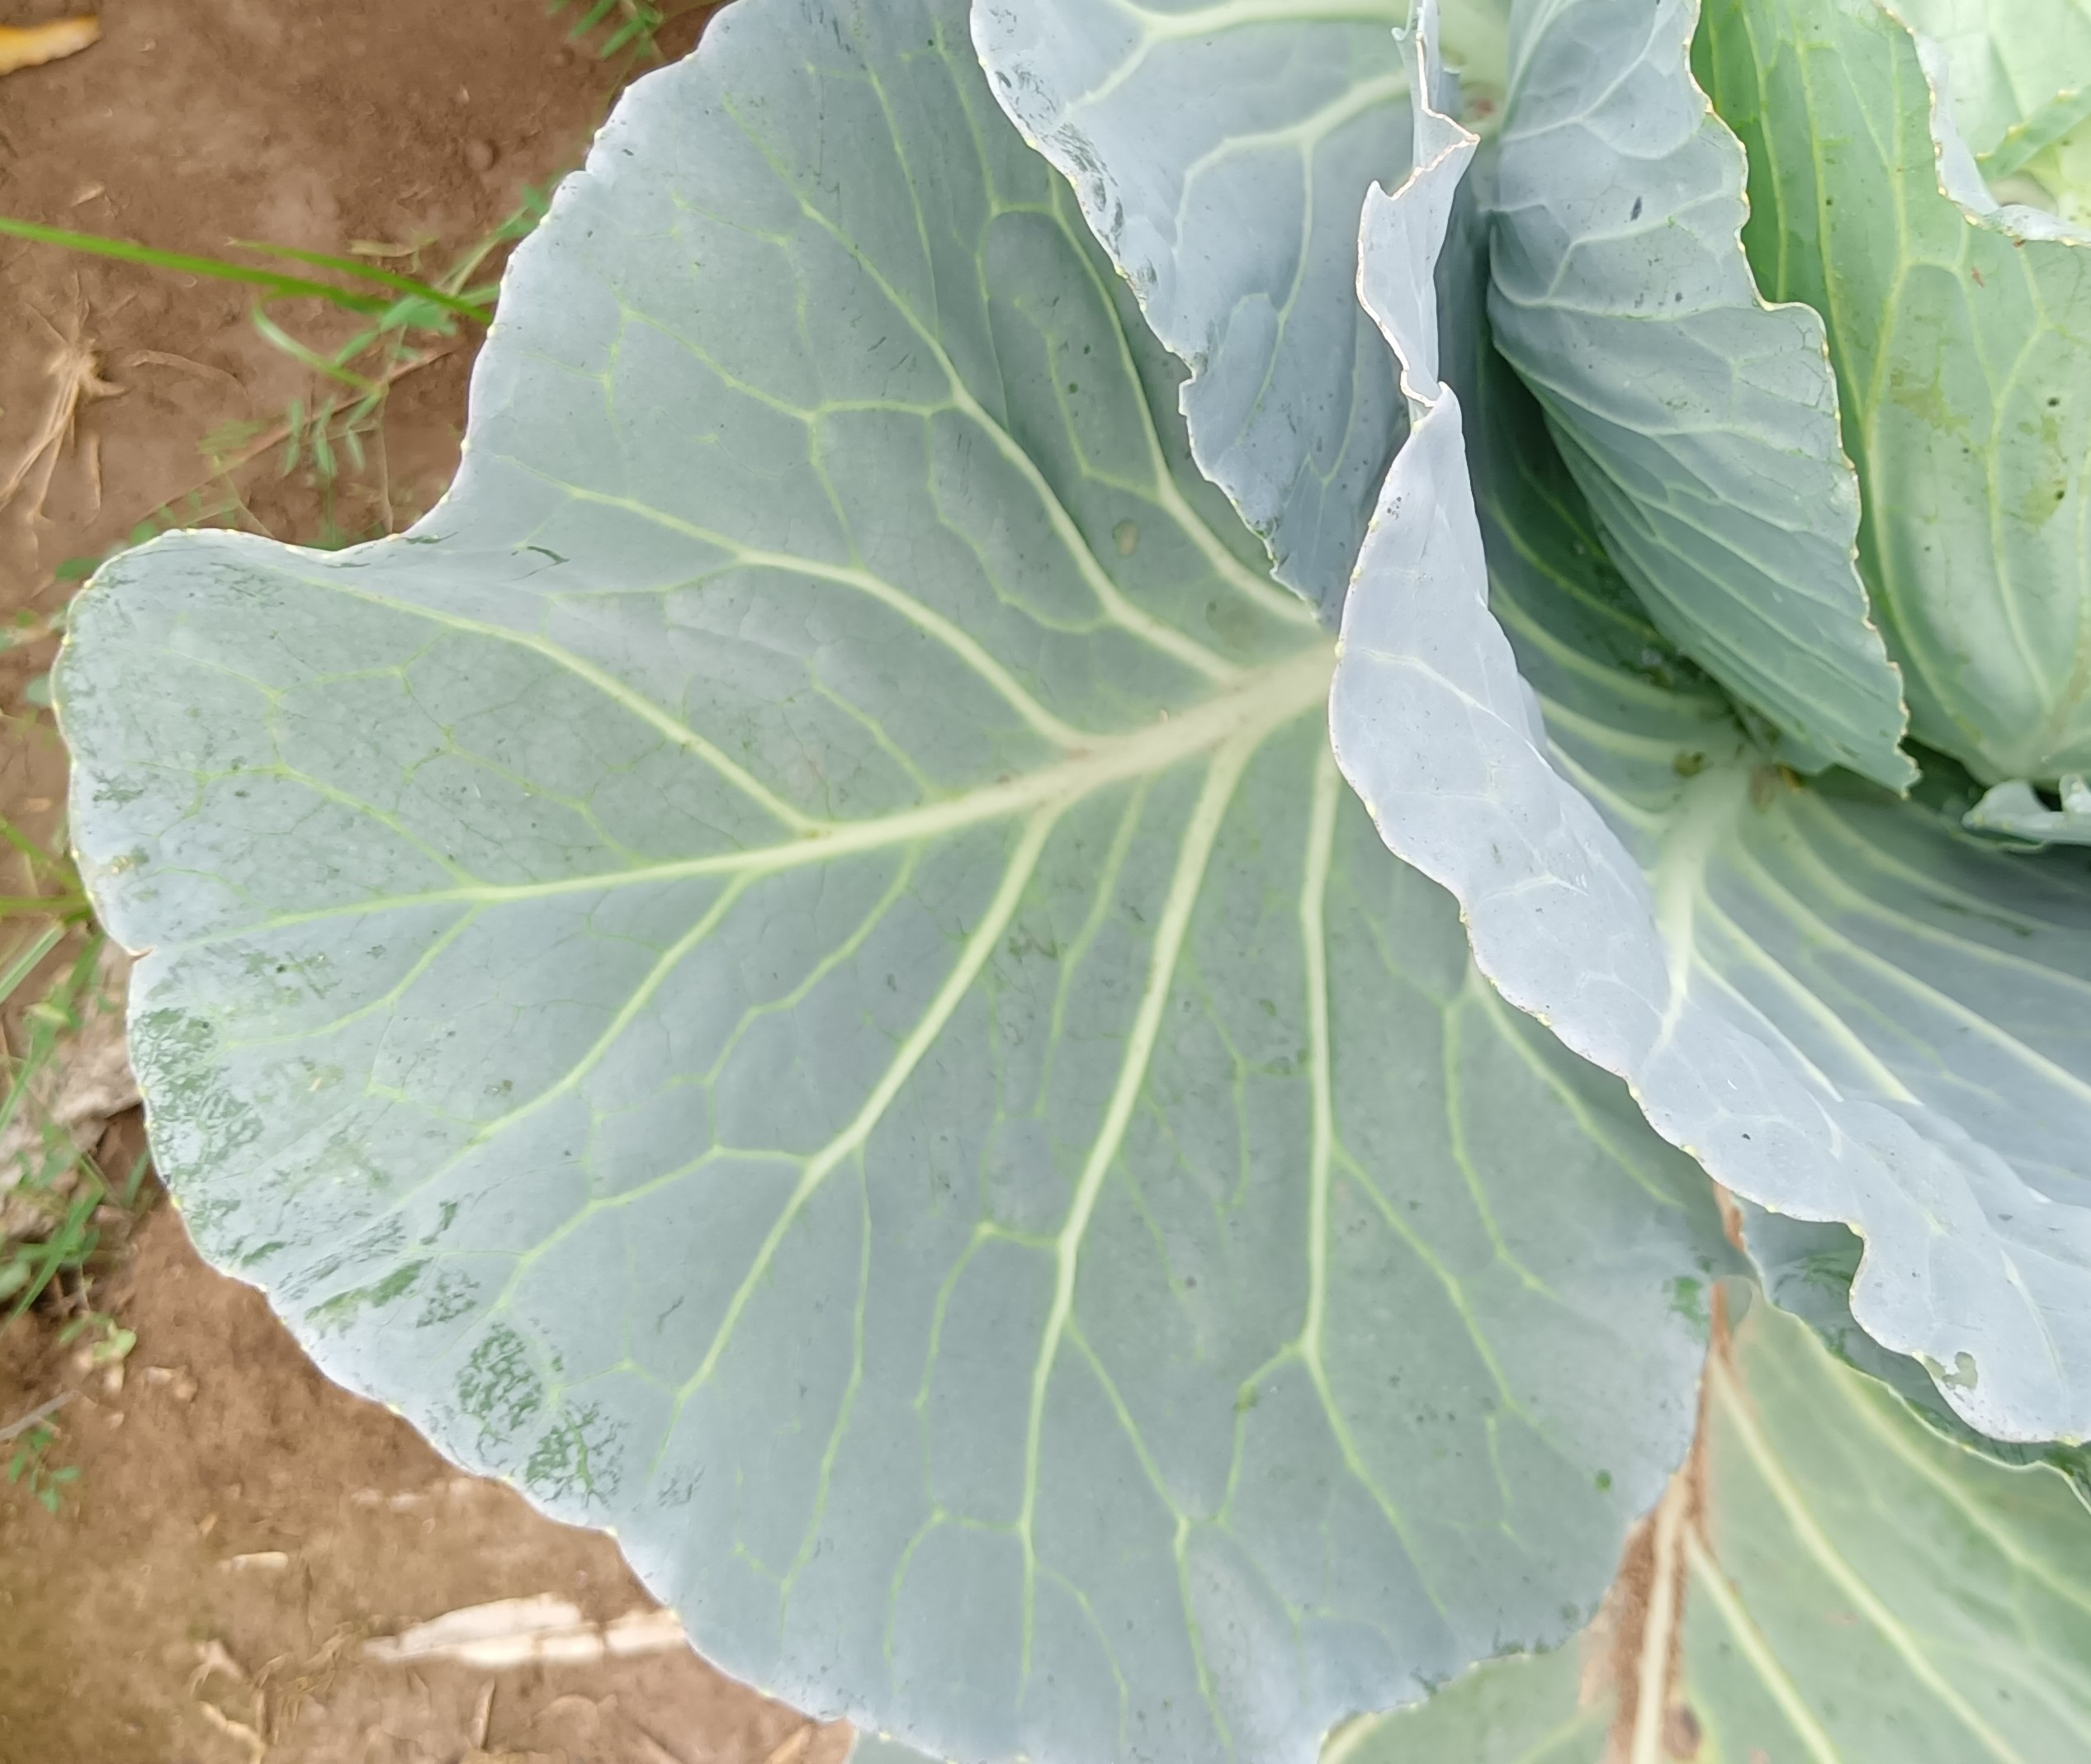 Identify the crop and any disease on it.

cabbage, healthy
